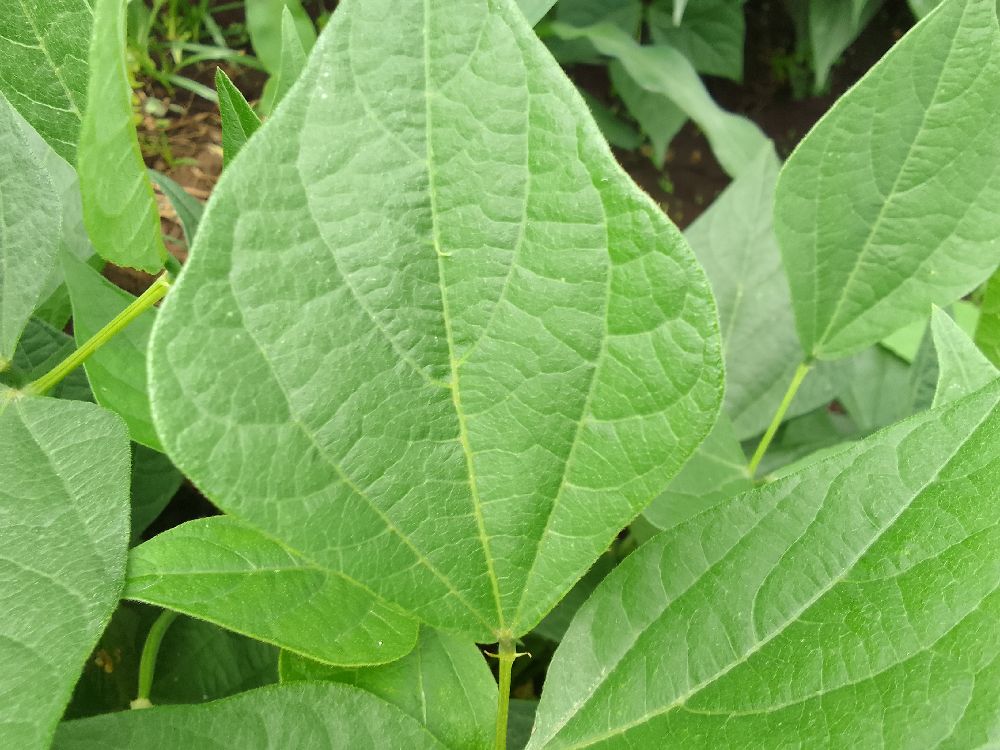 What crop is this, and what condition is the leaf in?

common bean, healthy
